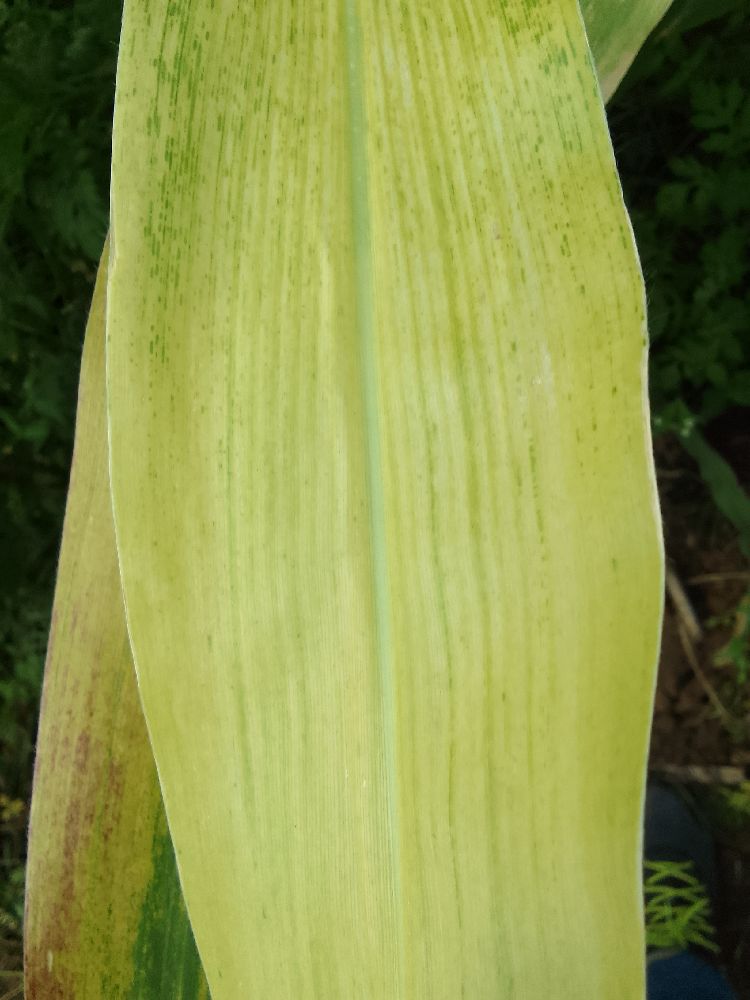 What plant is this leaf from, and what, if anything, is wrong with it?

maize, maize lethal necrosis
